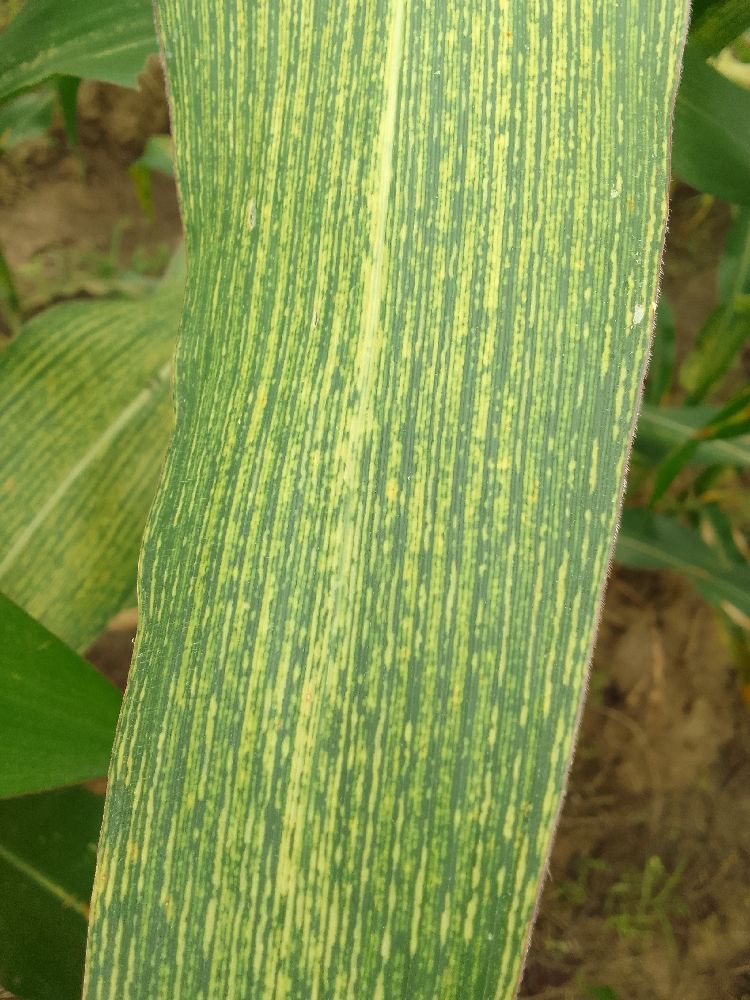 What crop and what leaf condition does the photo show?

maize, maize streak virus
